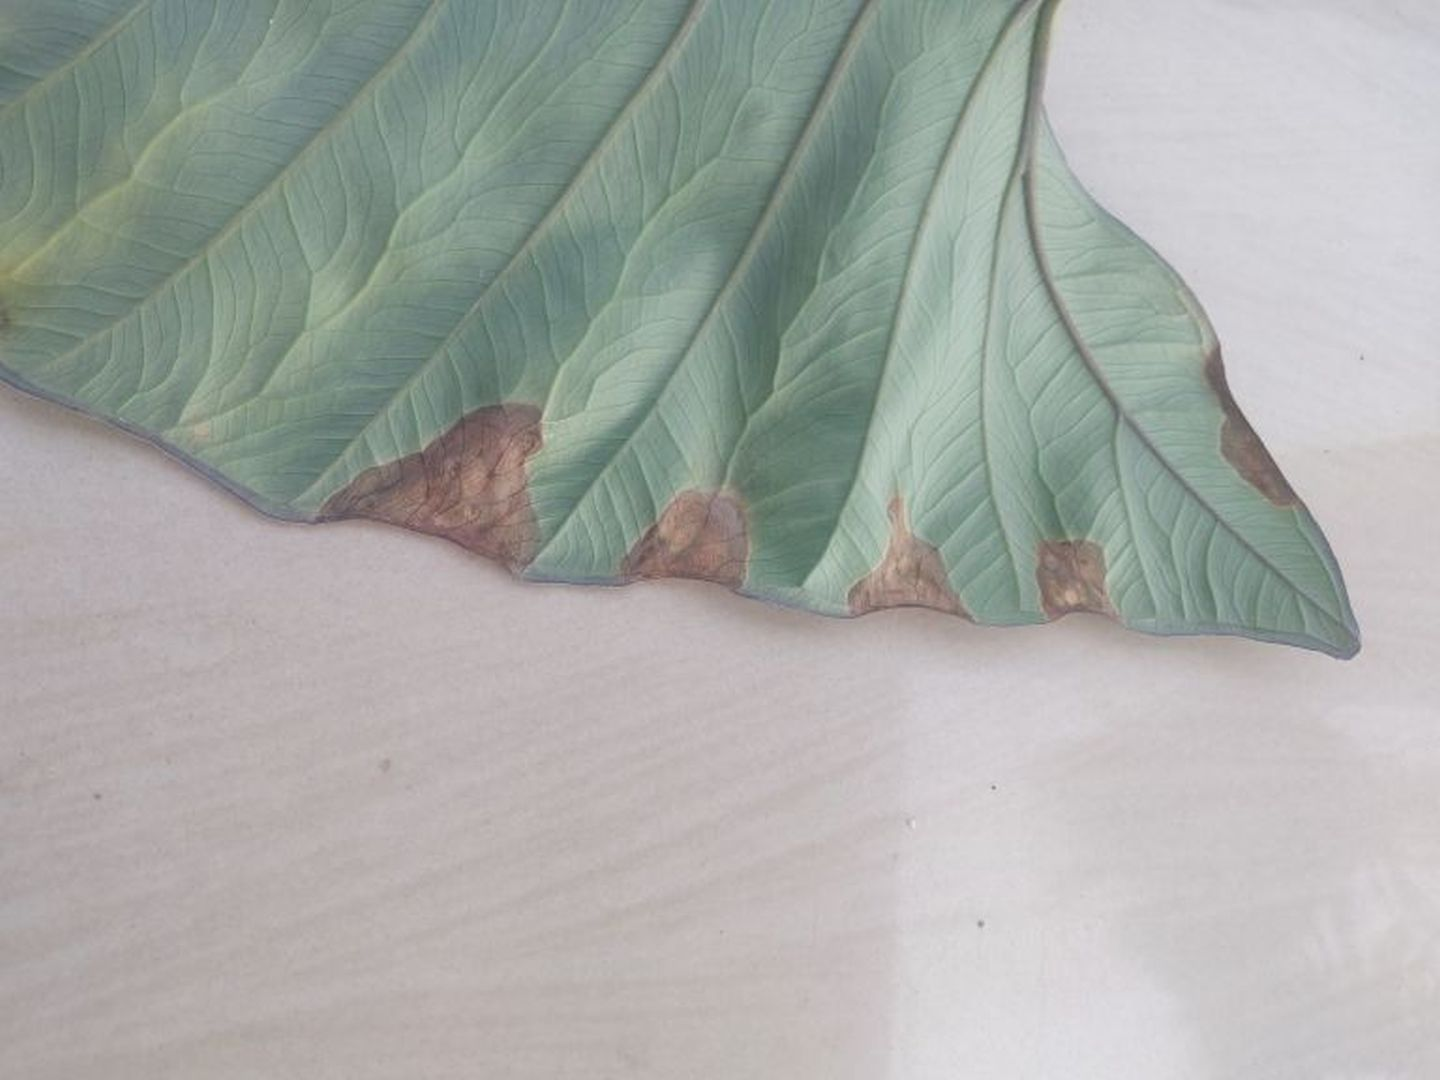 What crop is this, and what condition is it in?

taro, leaf blight
